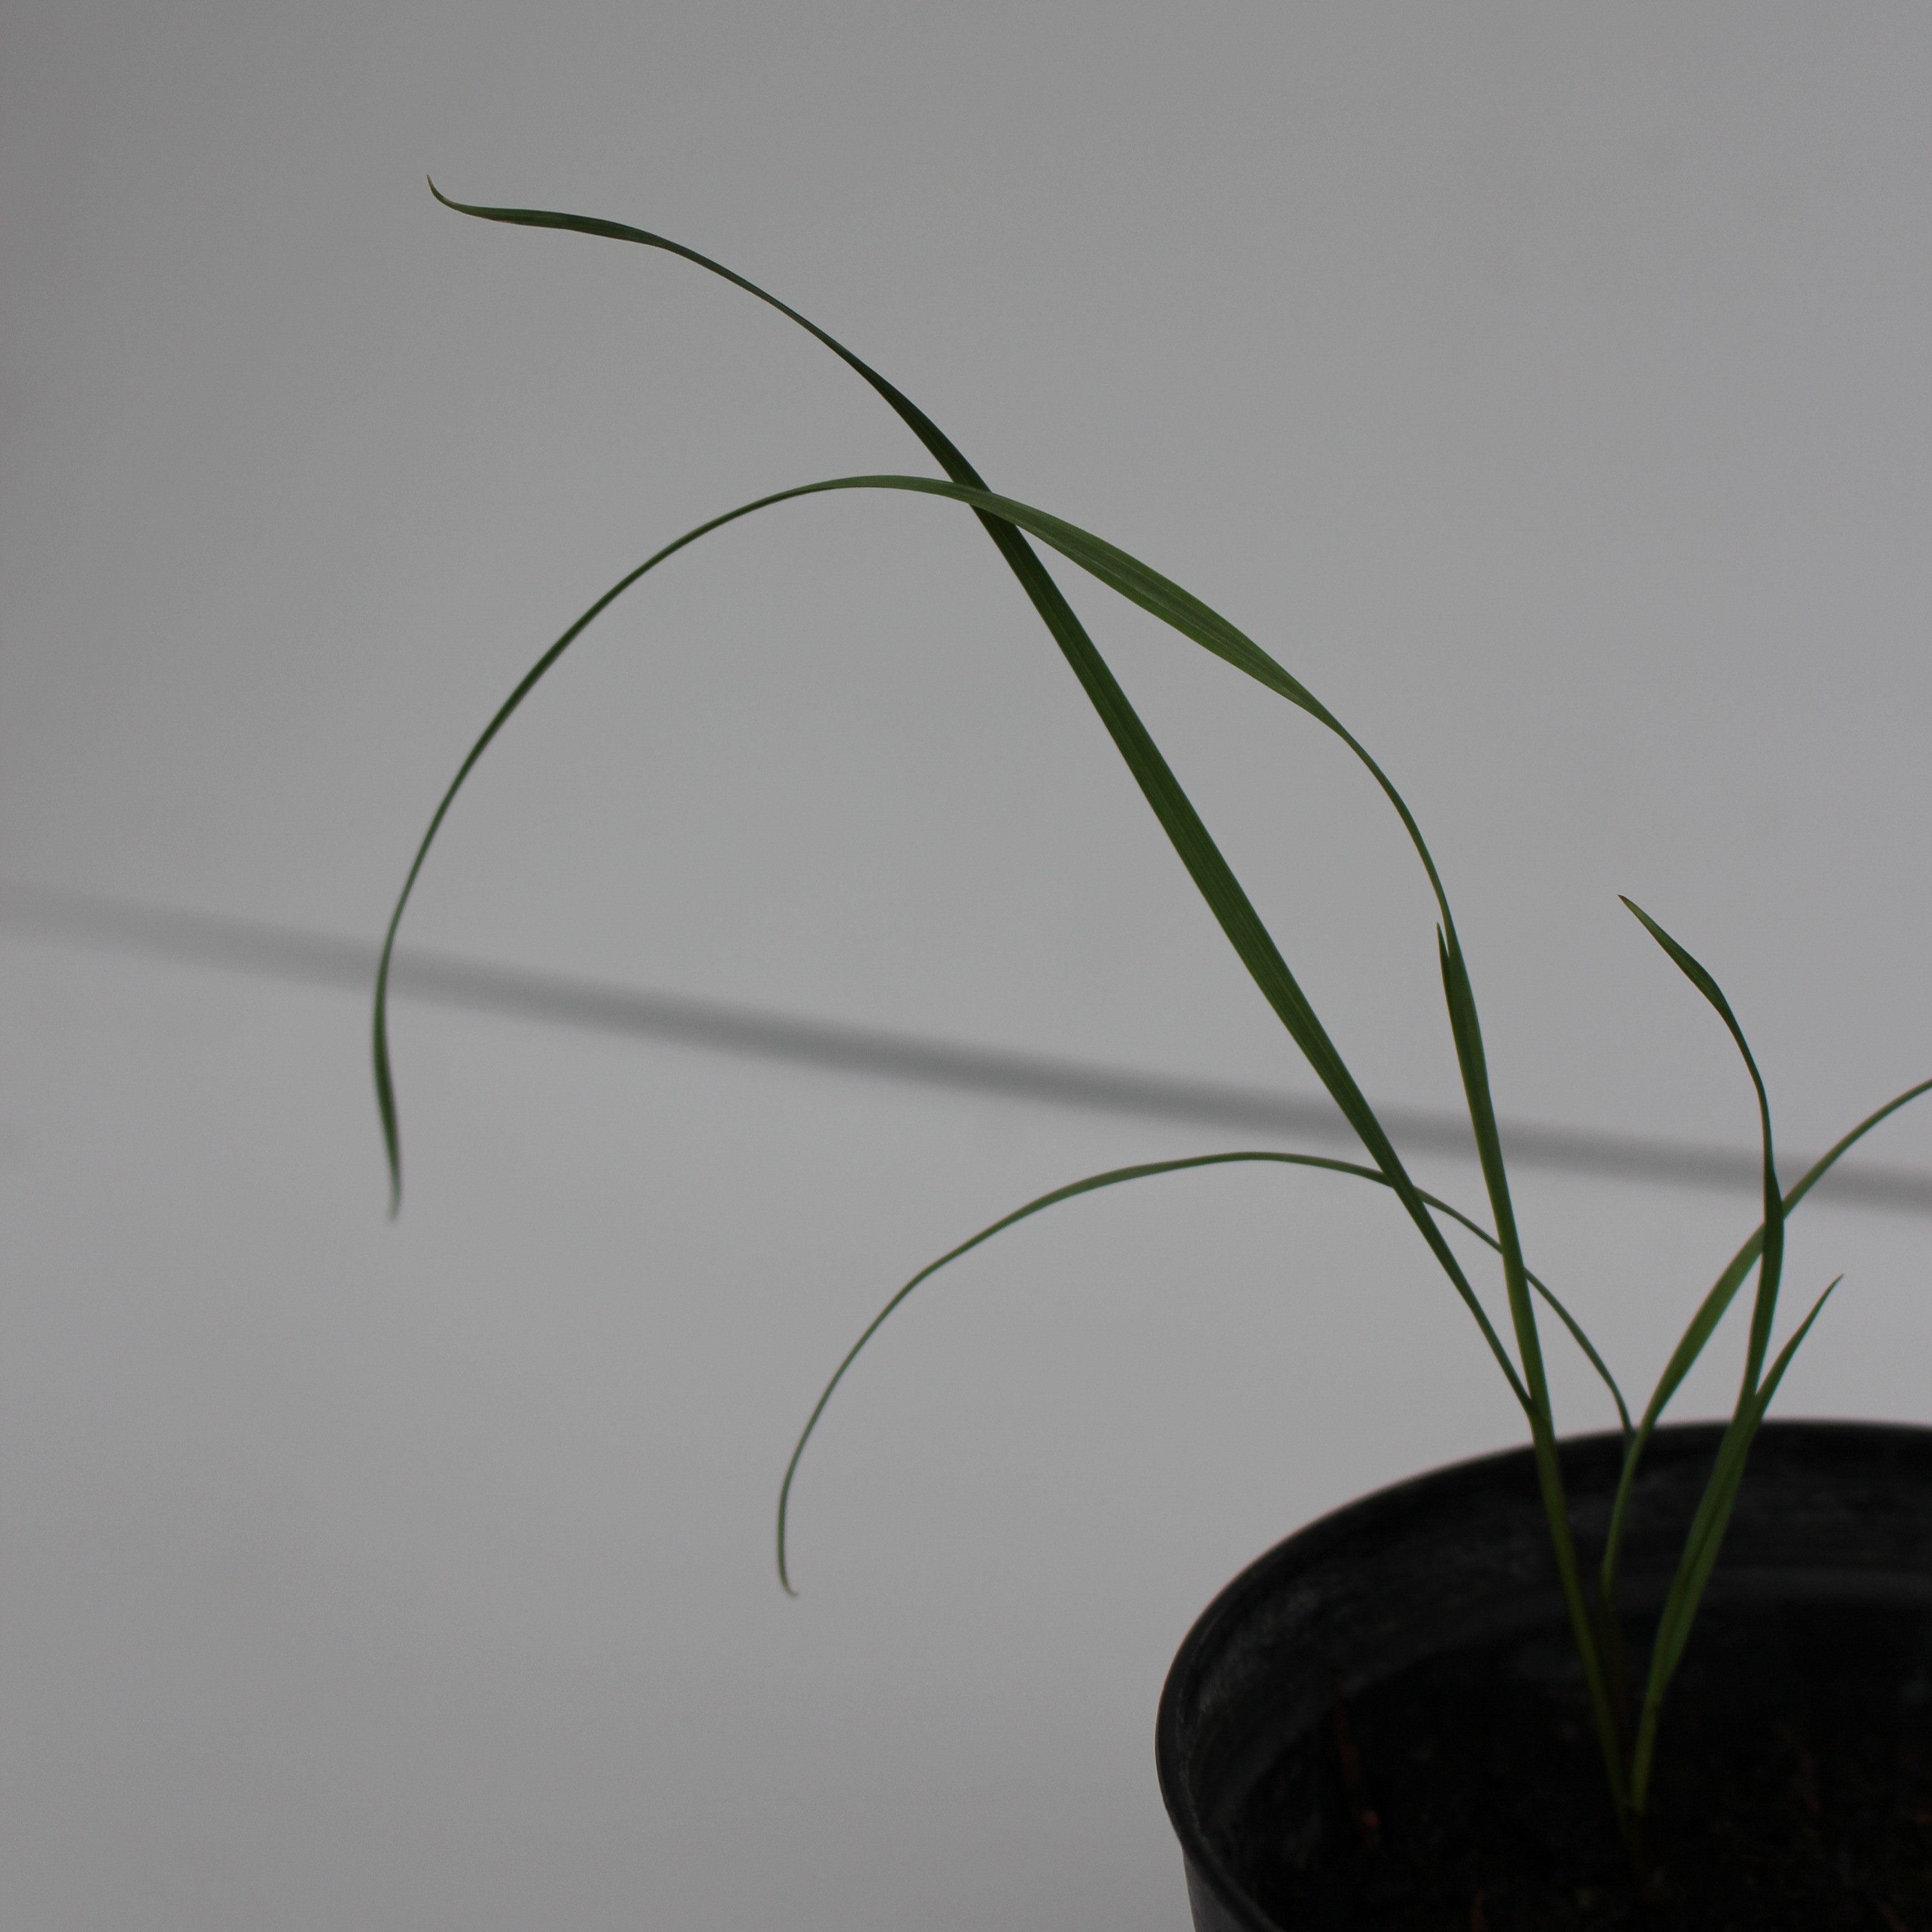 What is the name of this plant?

Lolium multiflorum
